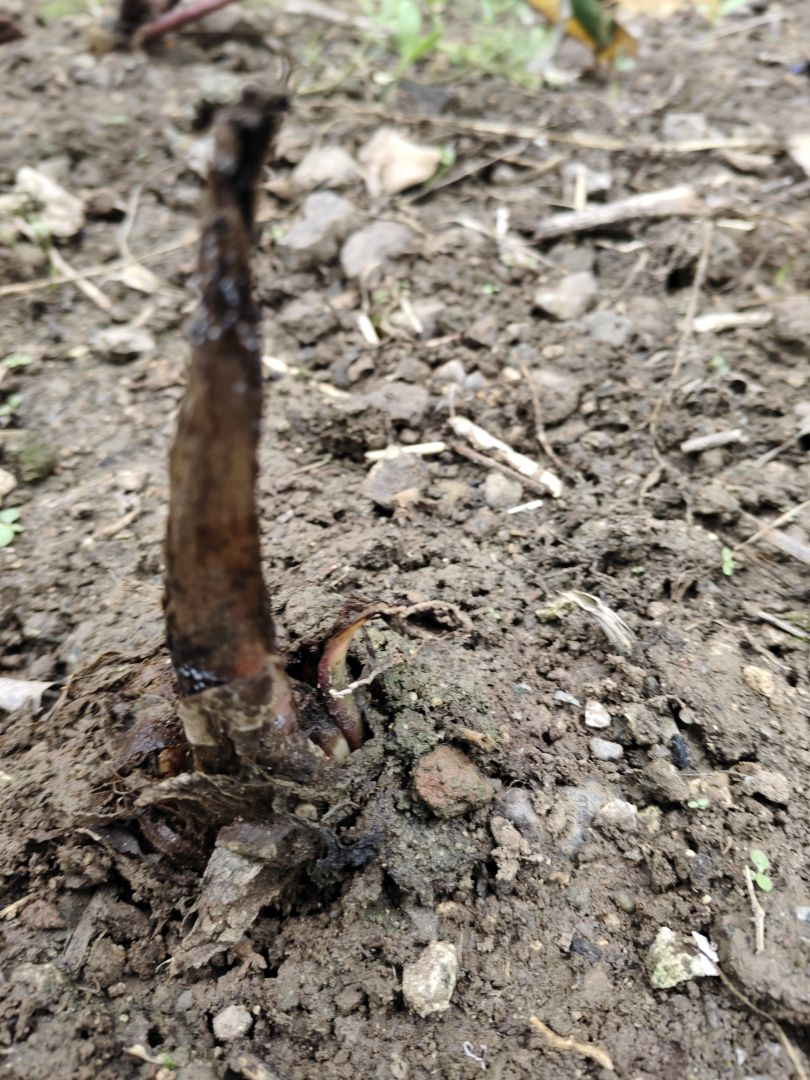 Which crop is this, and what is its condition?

taro, root rot
